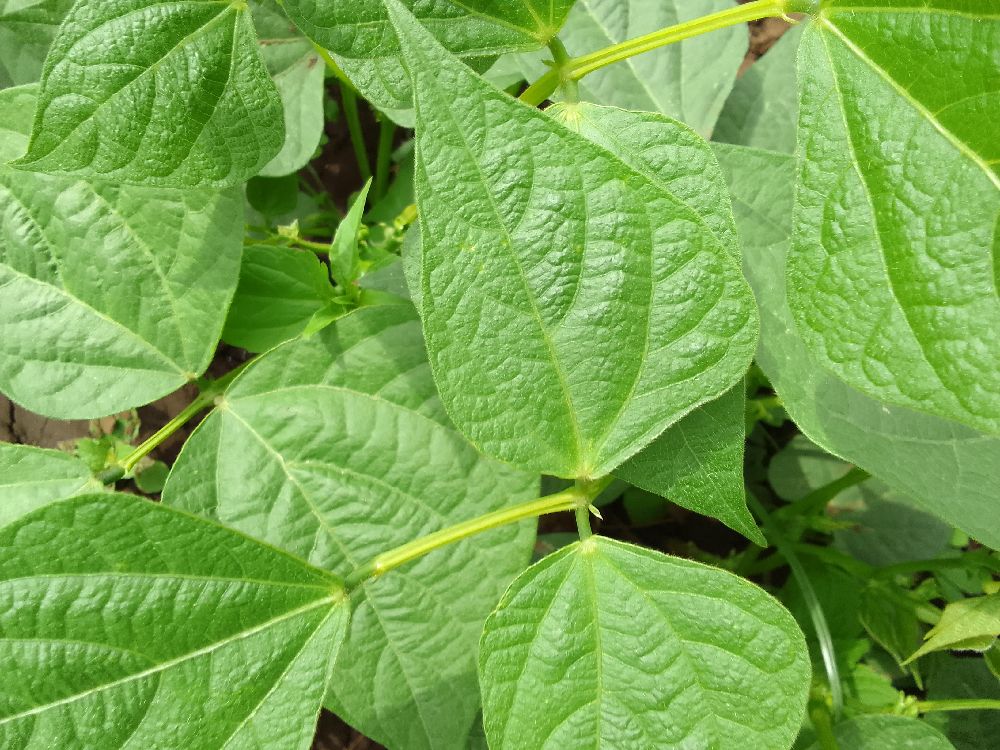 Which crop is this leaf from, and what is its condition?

common bean, healthy
